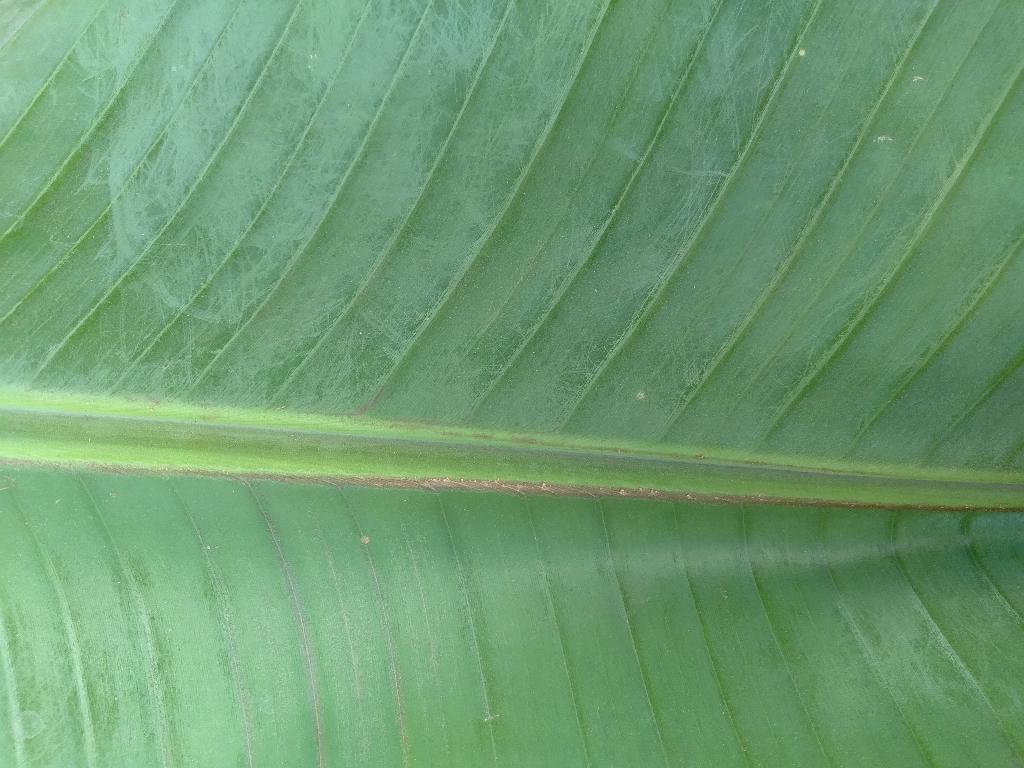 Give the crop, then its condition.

banana, healthy
